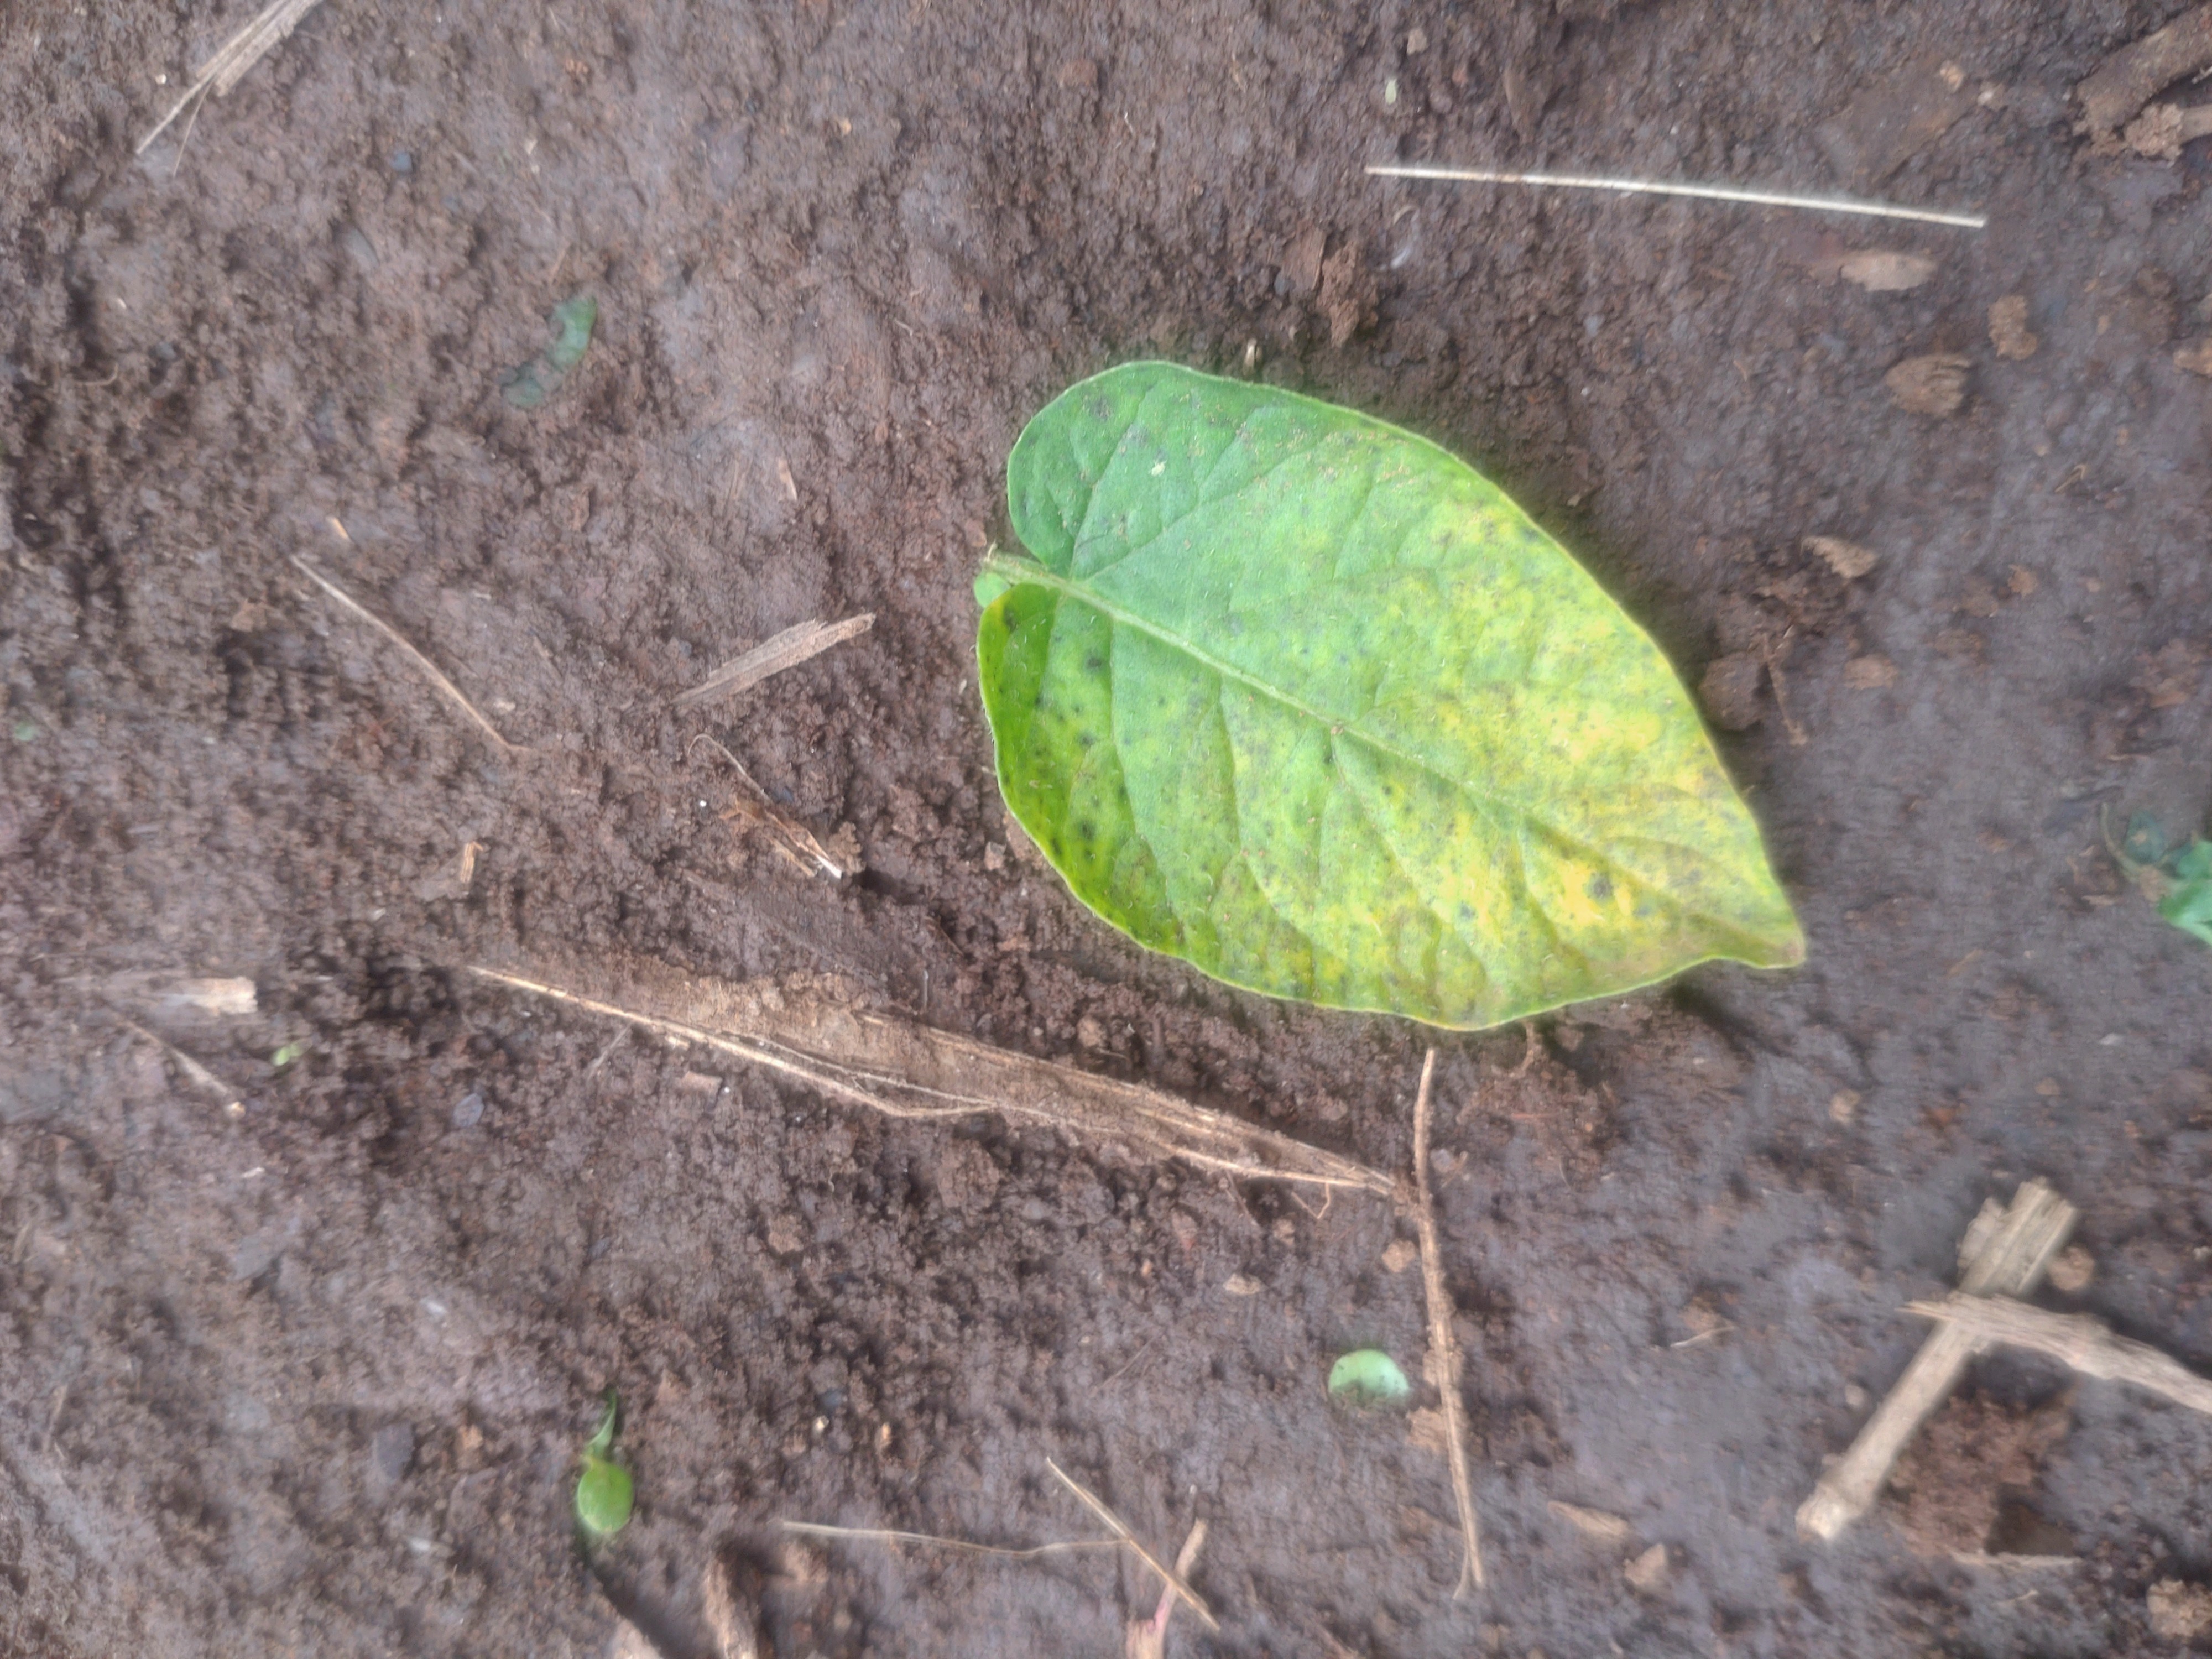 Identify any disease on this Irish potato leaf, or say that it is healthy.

late blight
